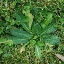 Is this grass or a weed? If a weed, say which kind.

structured weed
